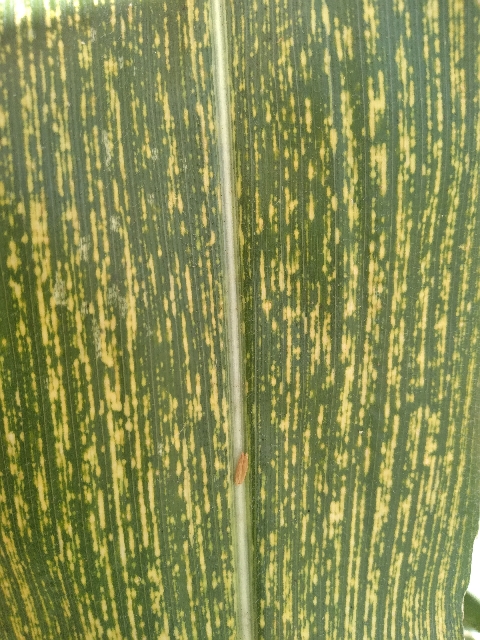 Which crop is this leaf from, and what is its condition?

maize, maize streak virus
